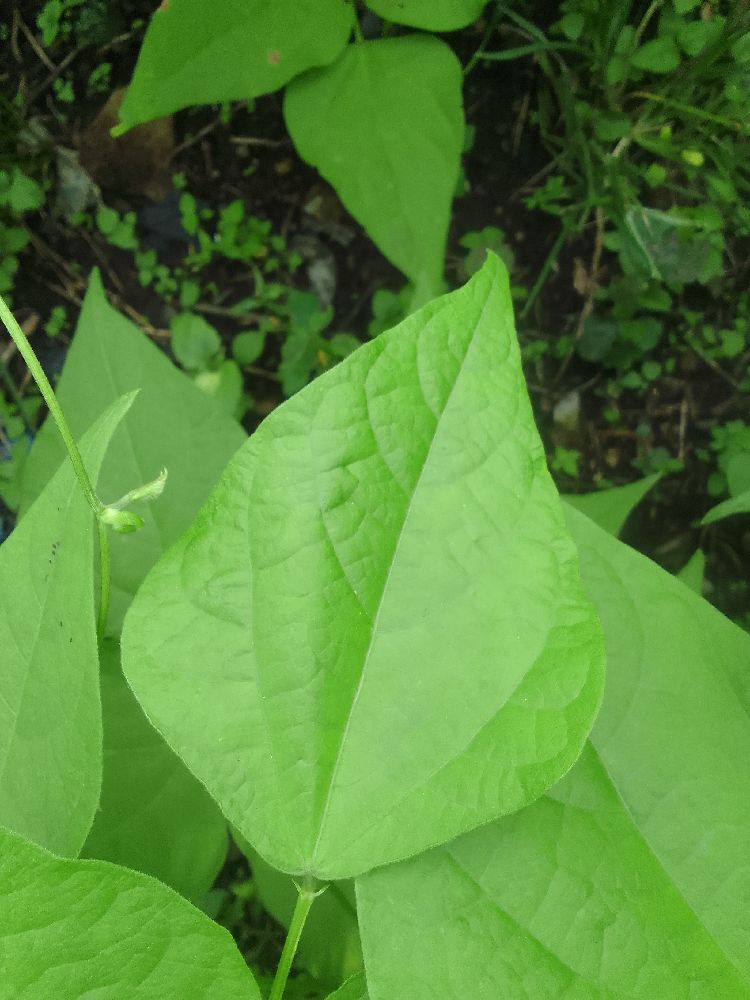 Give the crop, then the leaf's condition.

common bean, healthy
